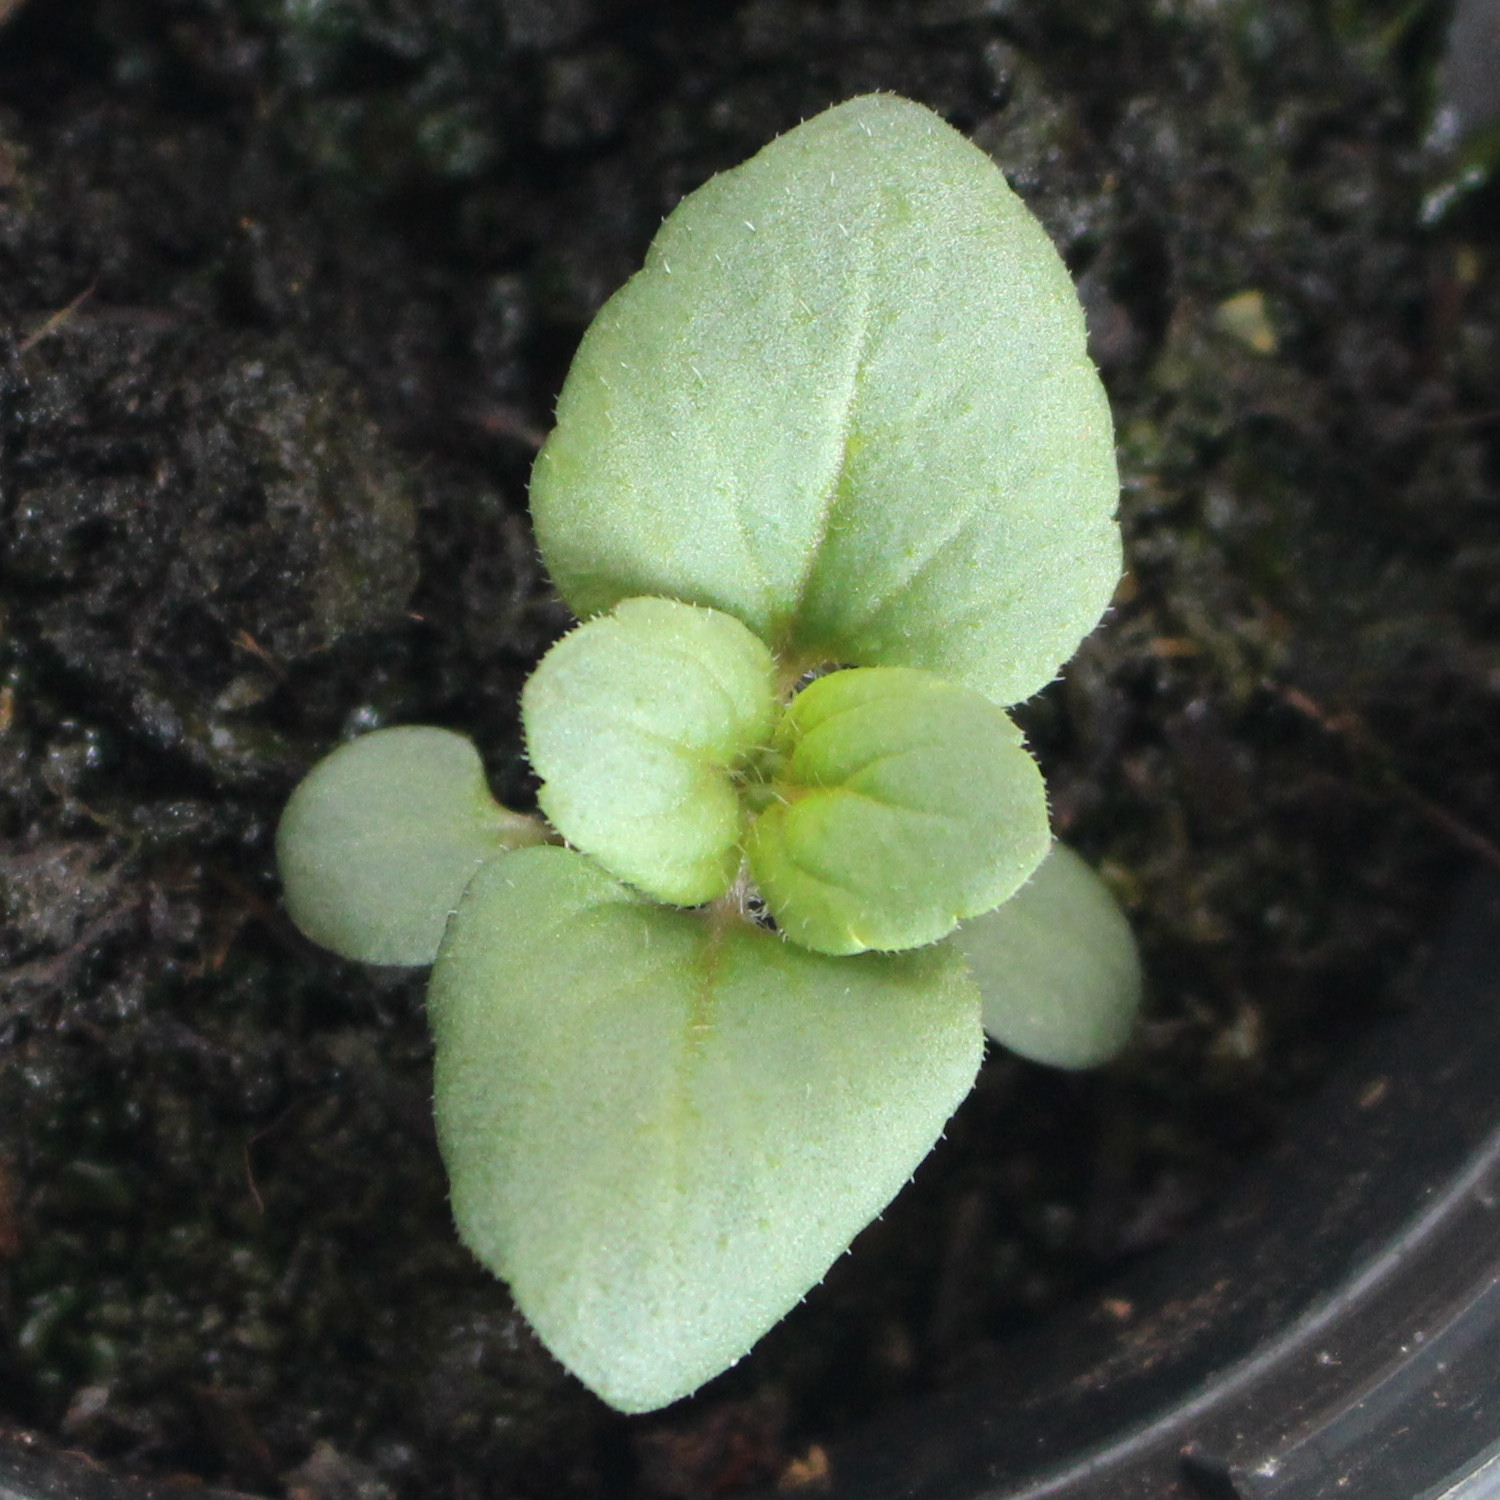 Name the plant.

Veronica persica
